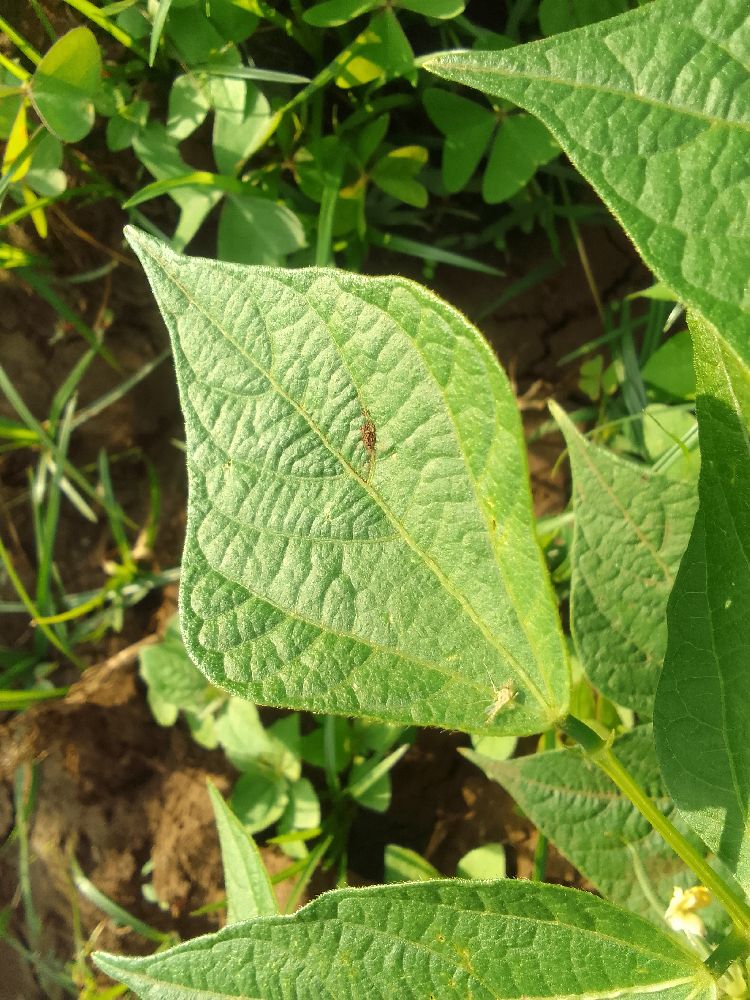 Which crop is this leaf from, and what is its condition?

common bean, healthy
